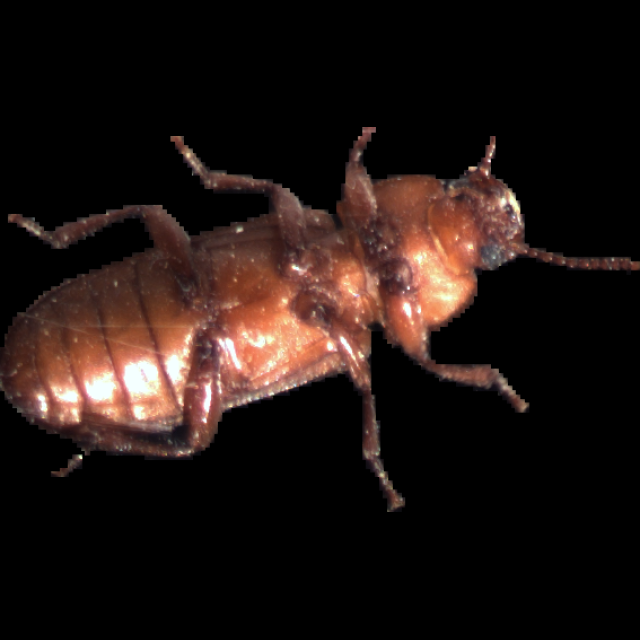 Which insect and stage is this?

mealworm beetle
